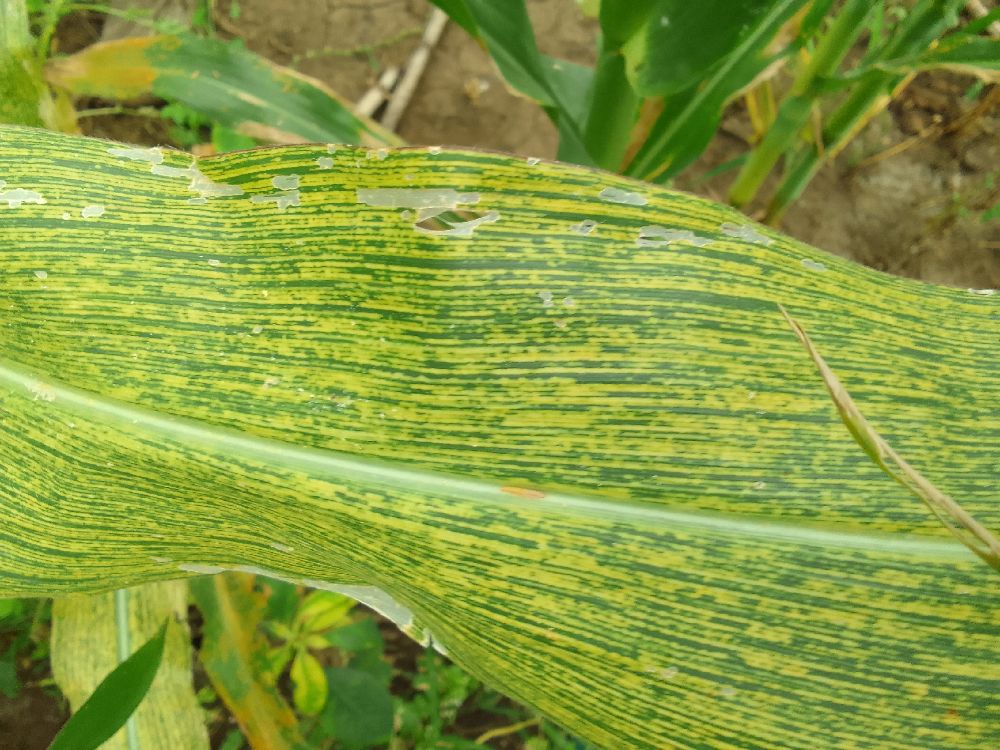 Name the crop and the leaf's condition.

maize, maize streak virus
